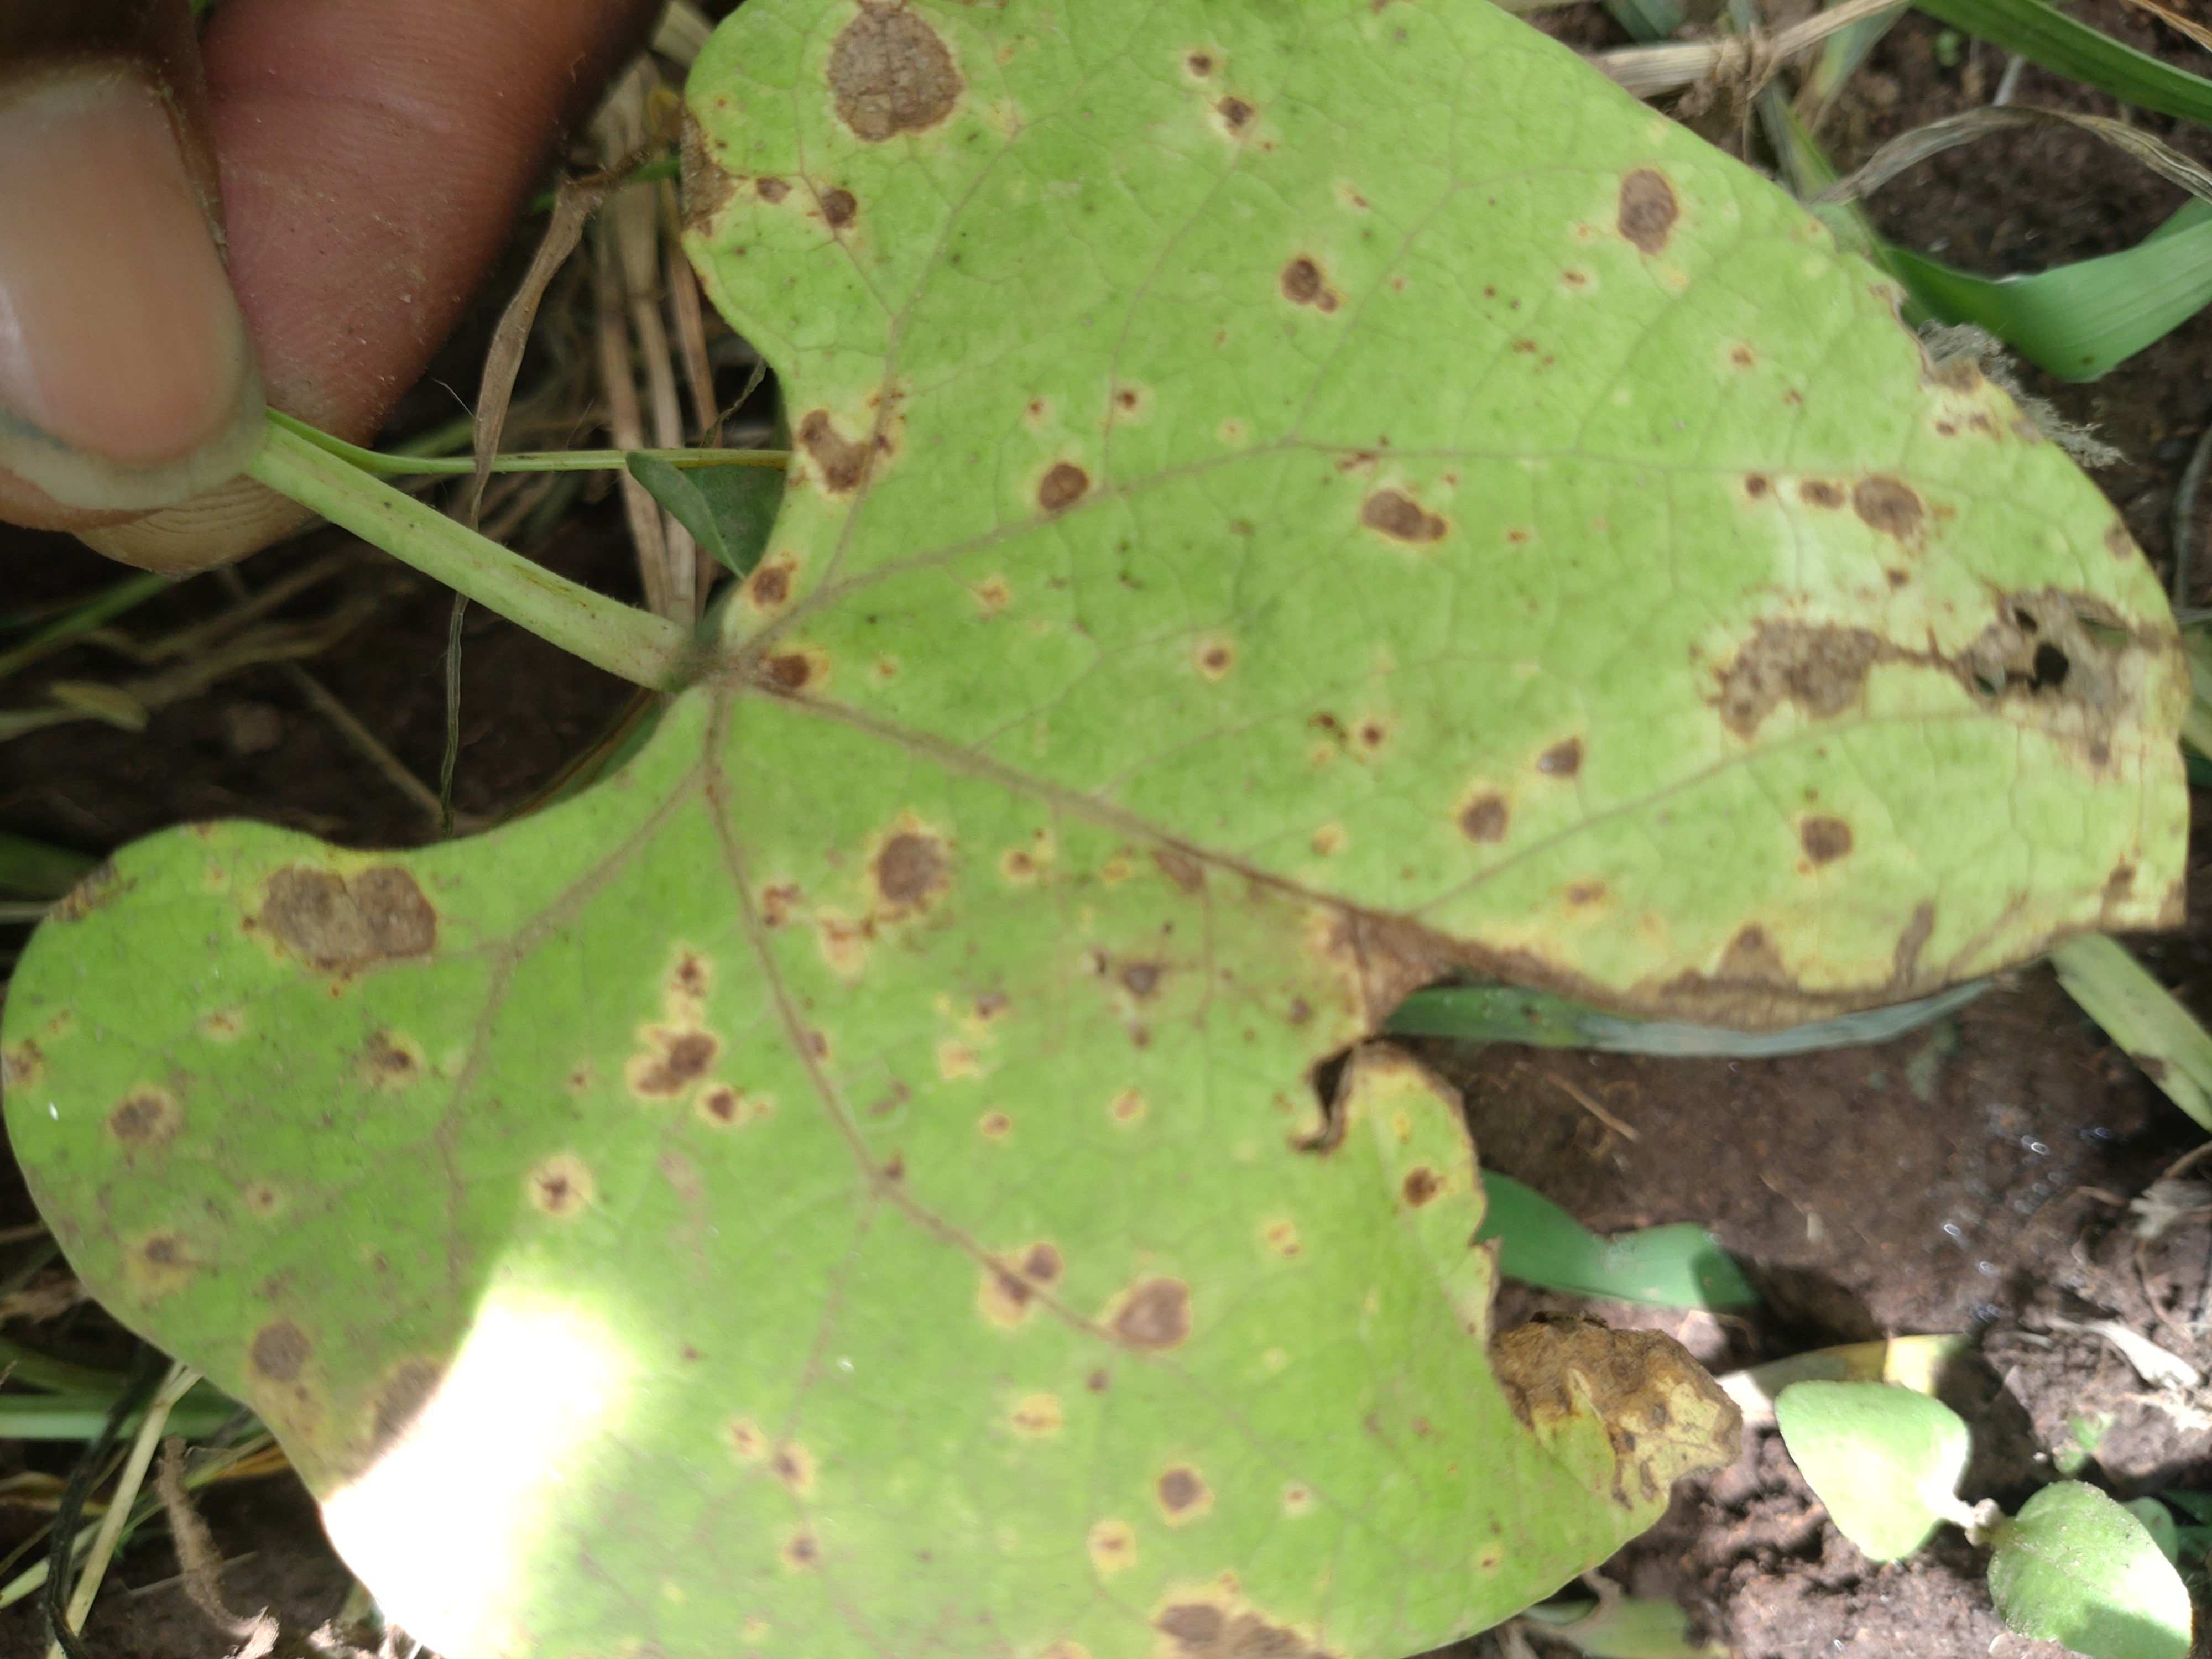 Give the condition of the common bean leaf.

rust
